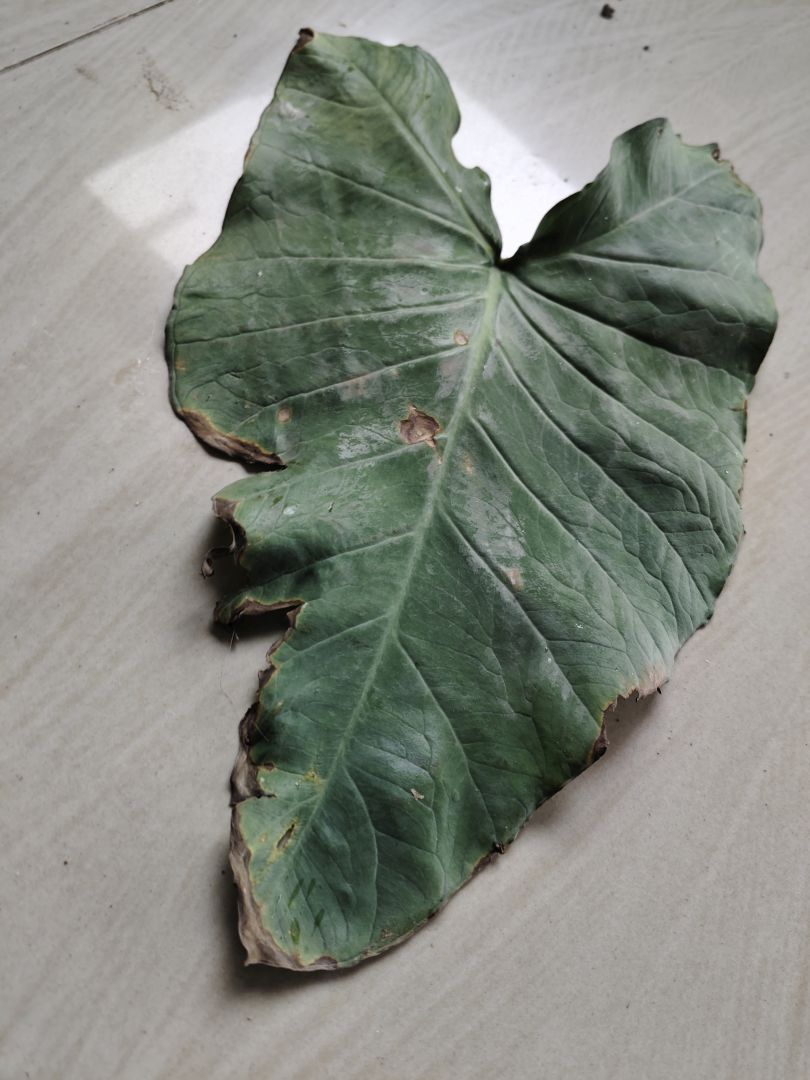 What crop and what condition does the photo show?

taro, leaf blight
